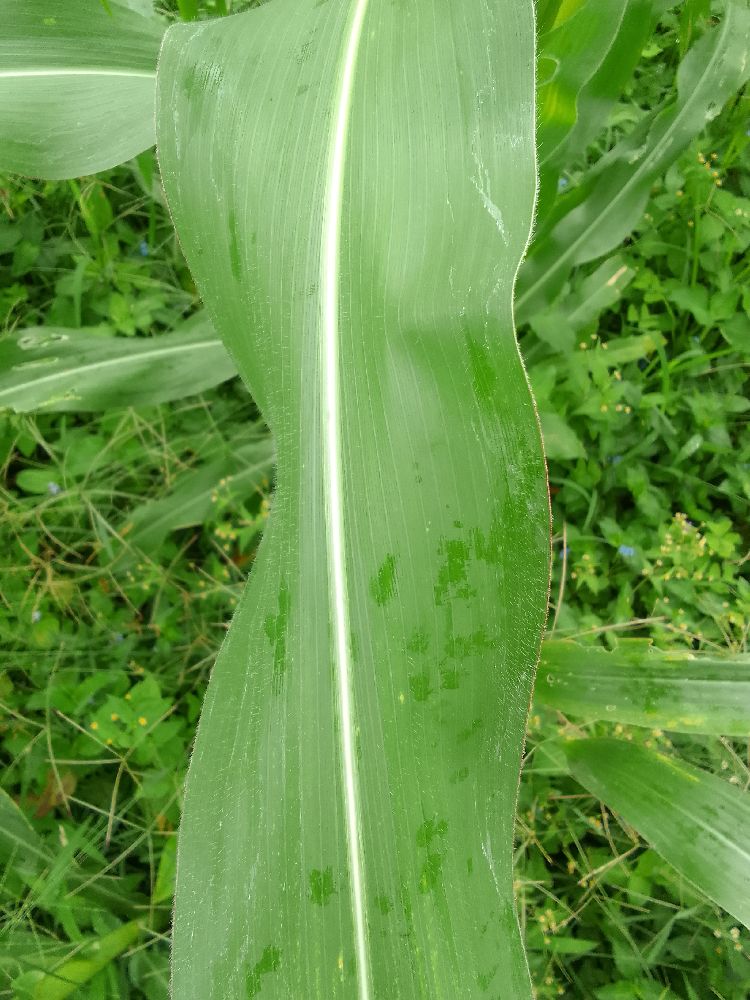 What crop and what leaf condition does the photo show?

maize, healthy
